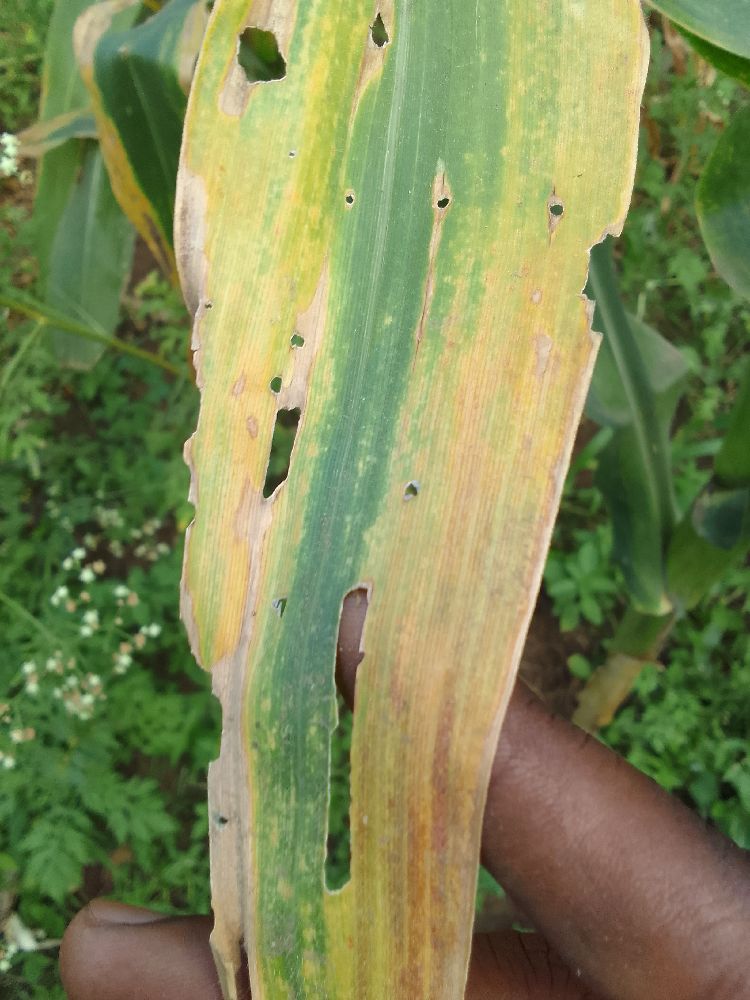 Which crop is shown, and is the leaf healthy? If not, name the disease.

maize, maize lethal necrosis
